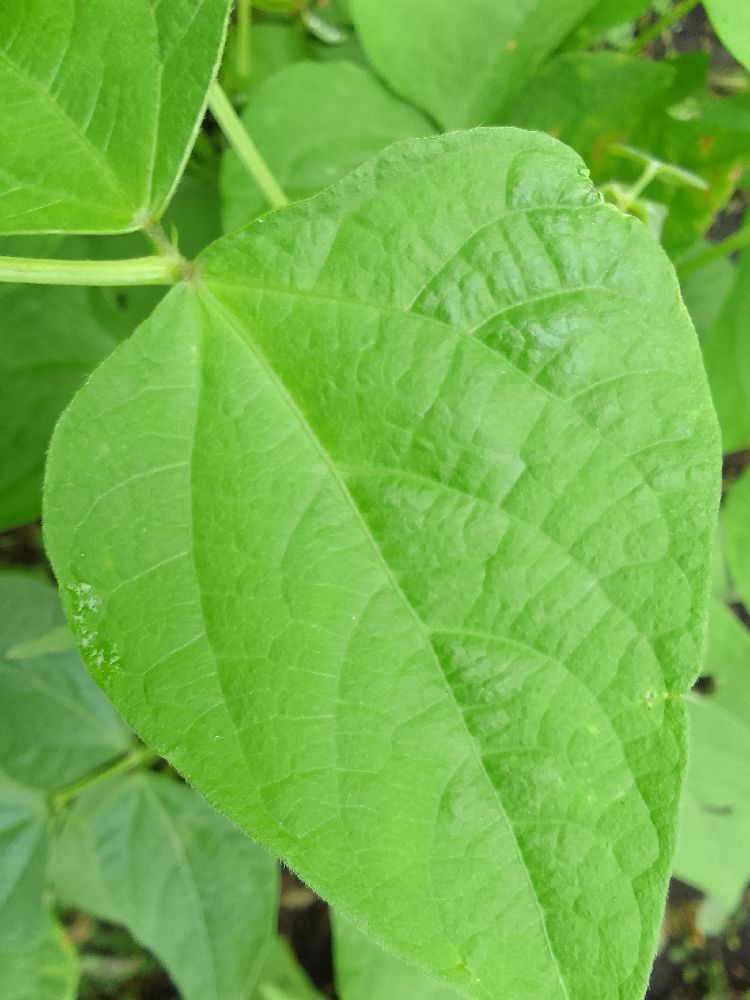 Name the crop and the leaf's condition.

common bean, healthy
